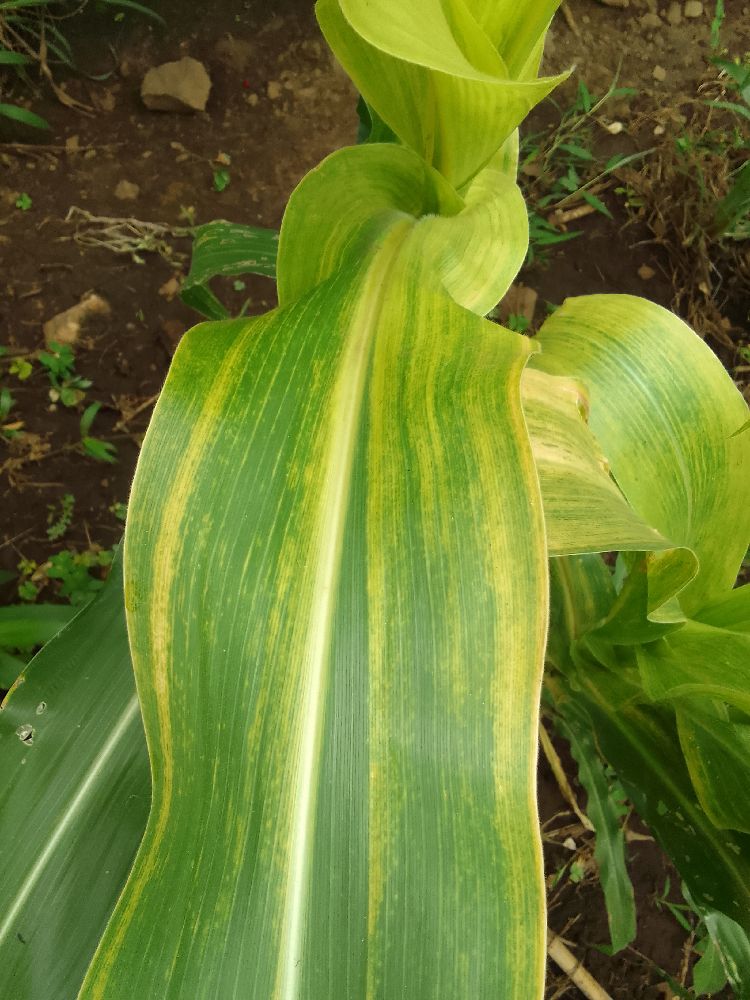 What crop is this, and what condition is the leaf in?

maize, maize lethal necrosis
